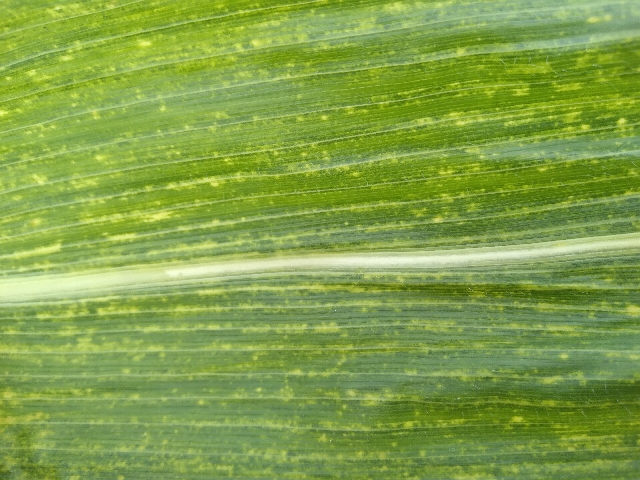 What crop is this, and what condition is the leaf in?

maize, maize lethal necrosis
